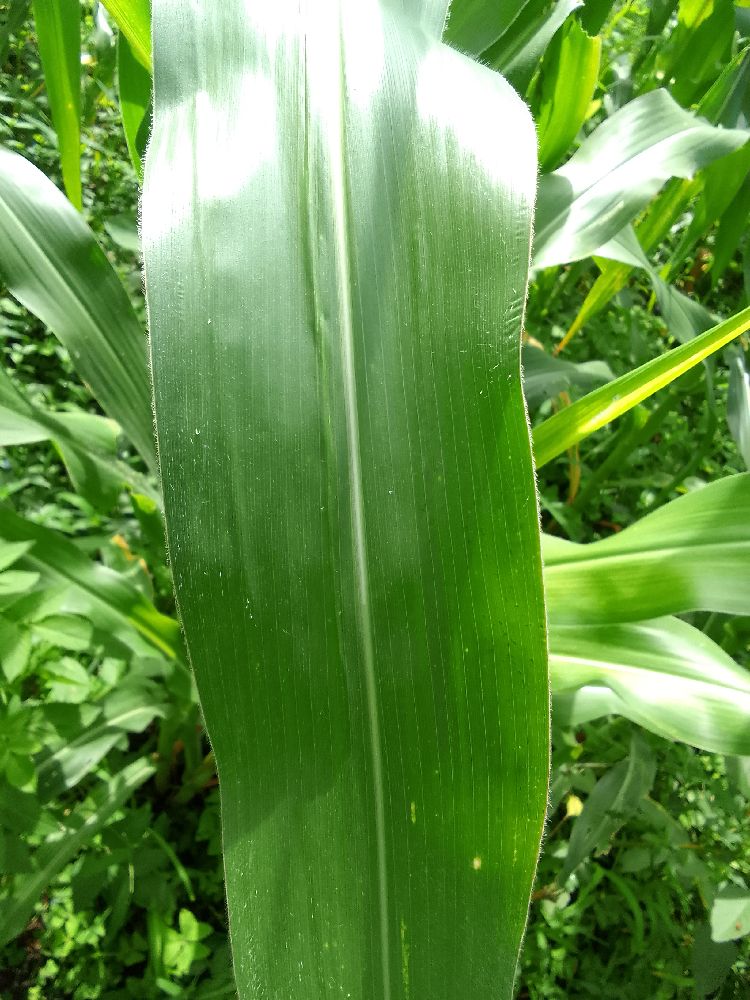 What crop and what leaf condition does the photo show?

maize, healthy
